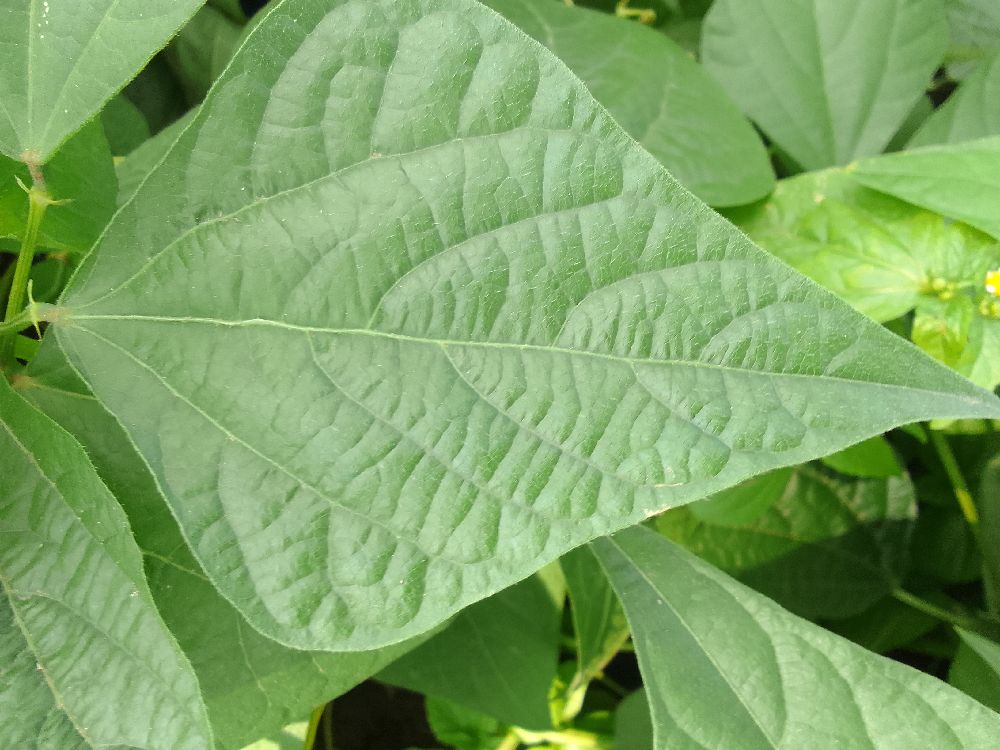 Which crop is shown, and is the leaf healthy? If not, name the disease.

common bean, healthy
